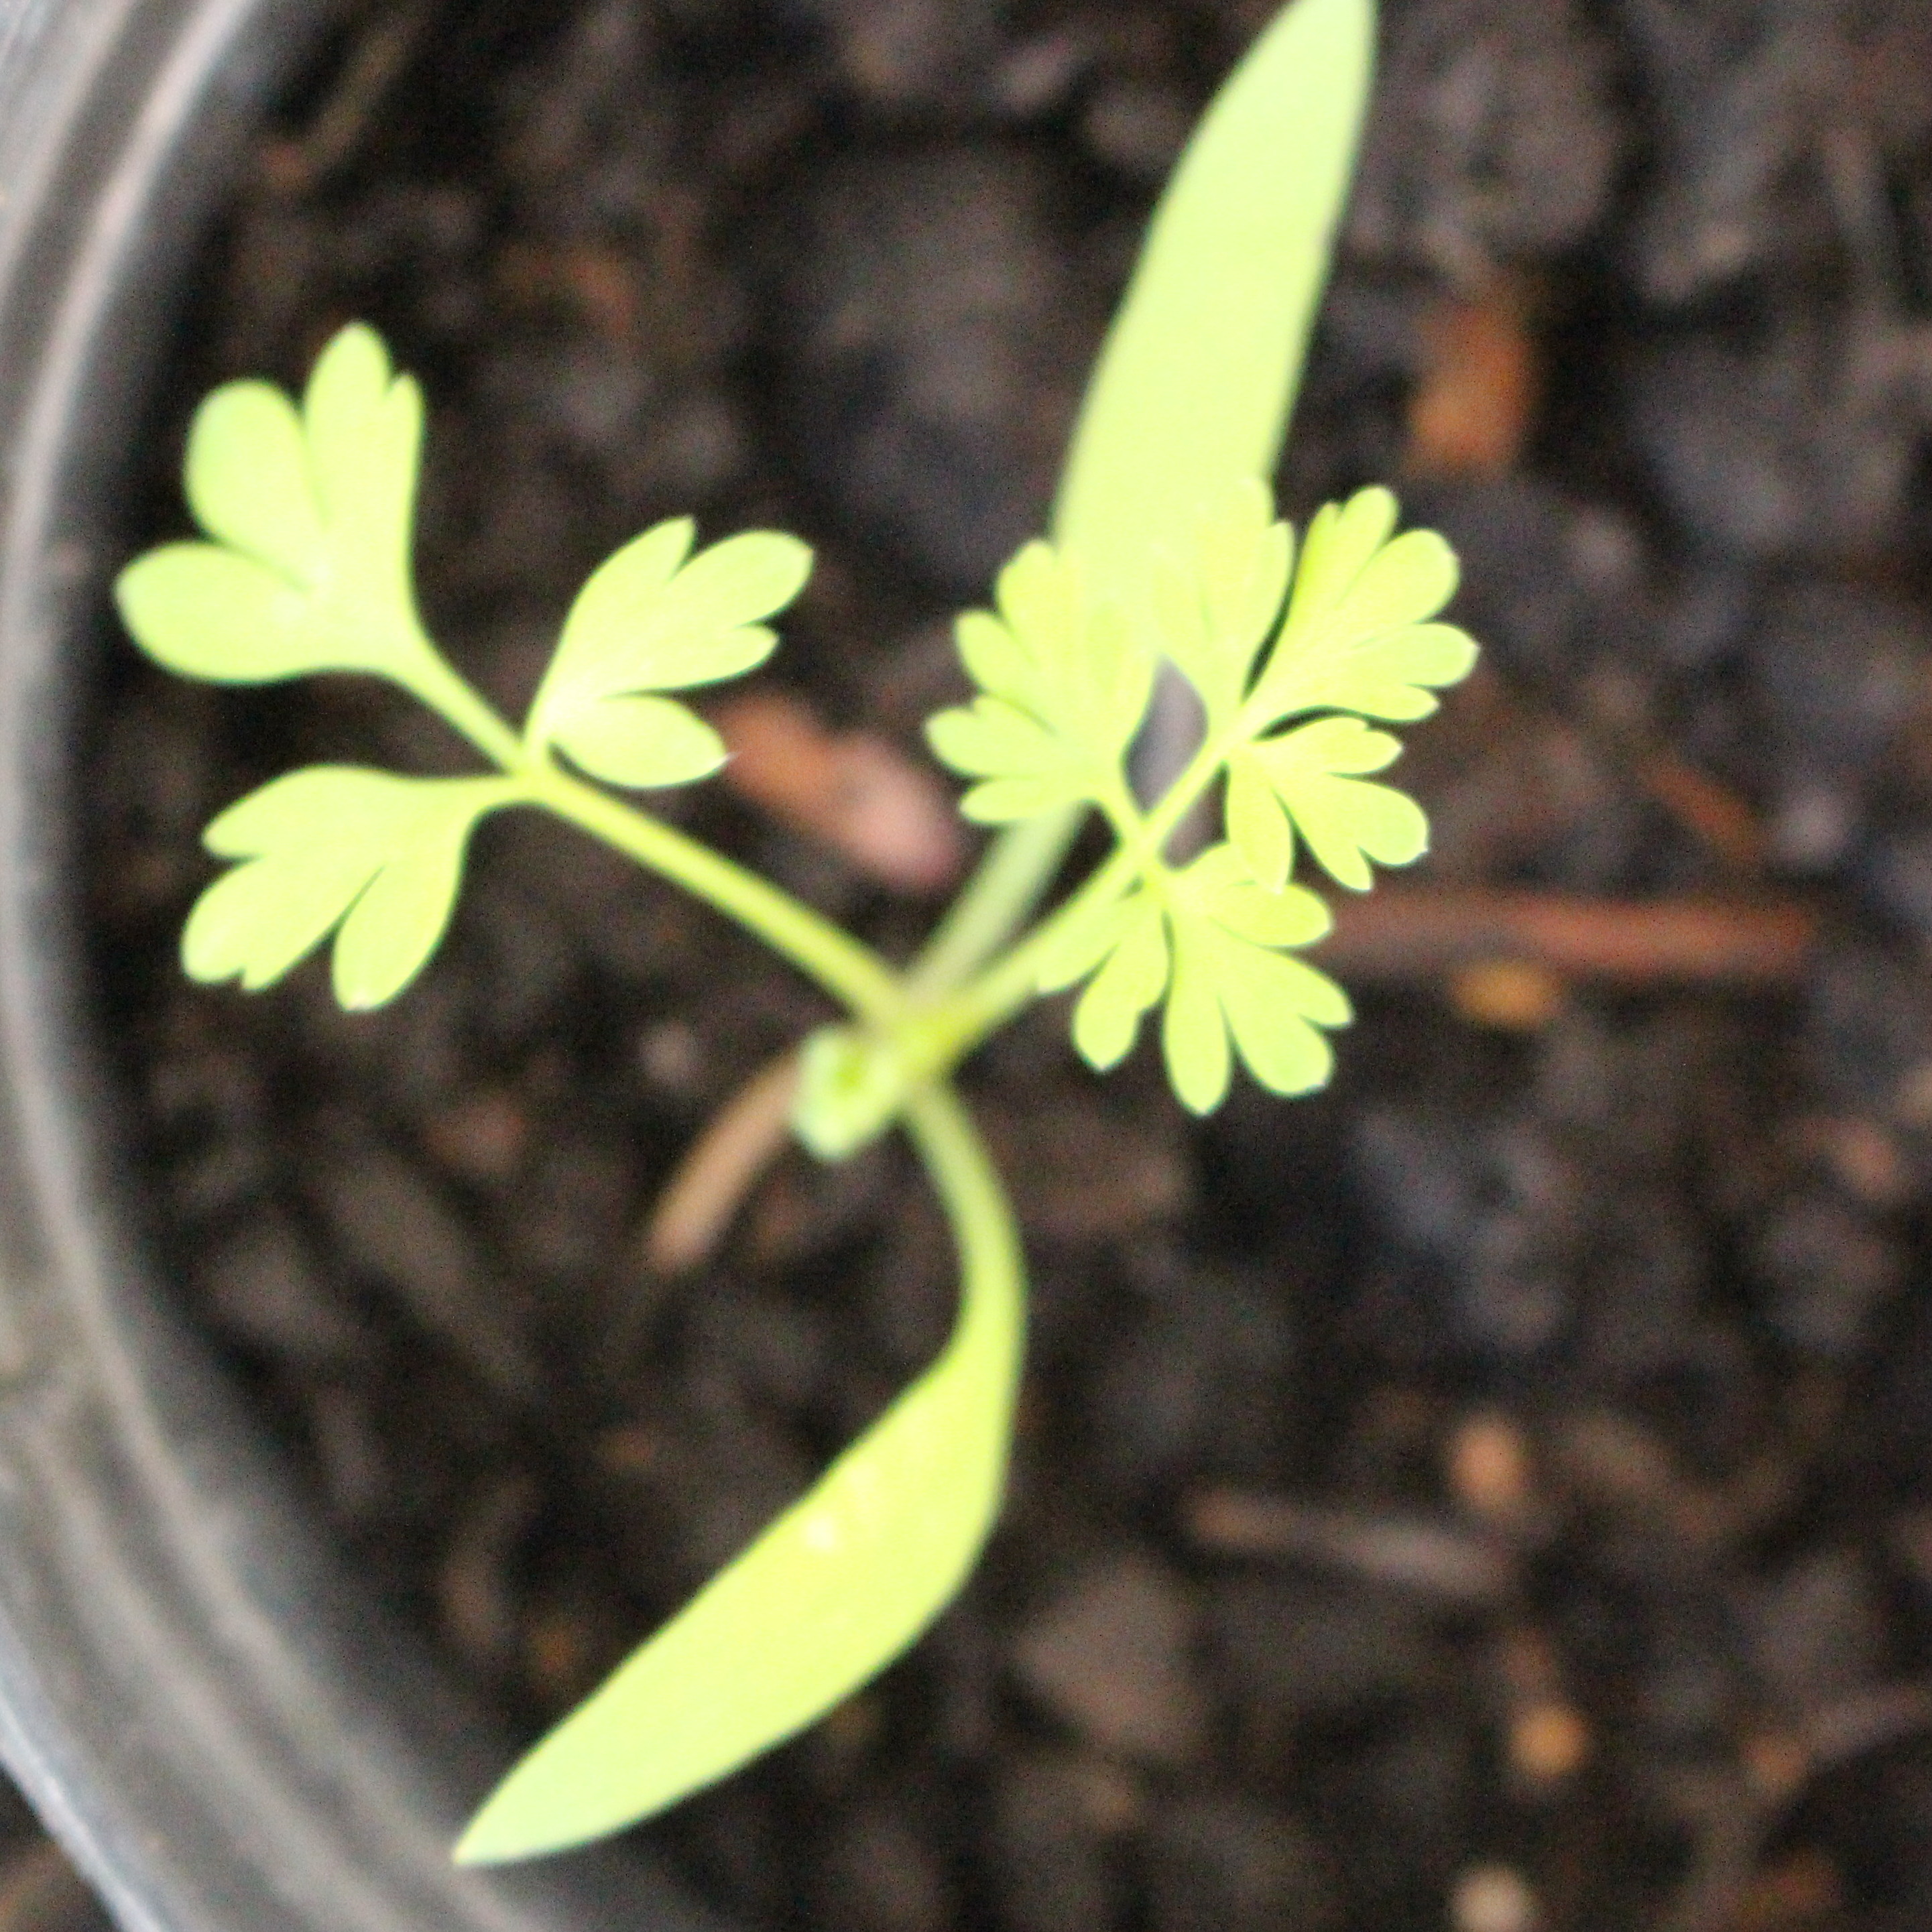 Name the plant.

Fumaria officinalis
